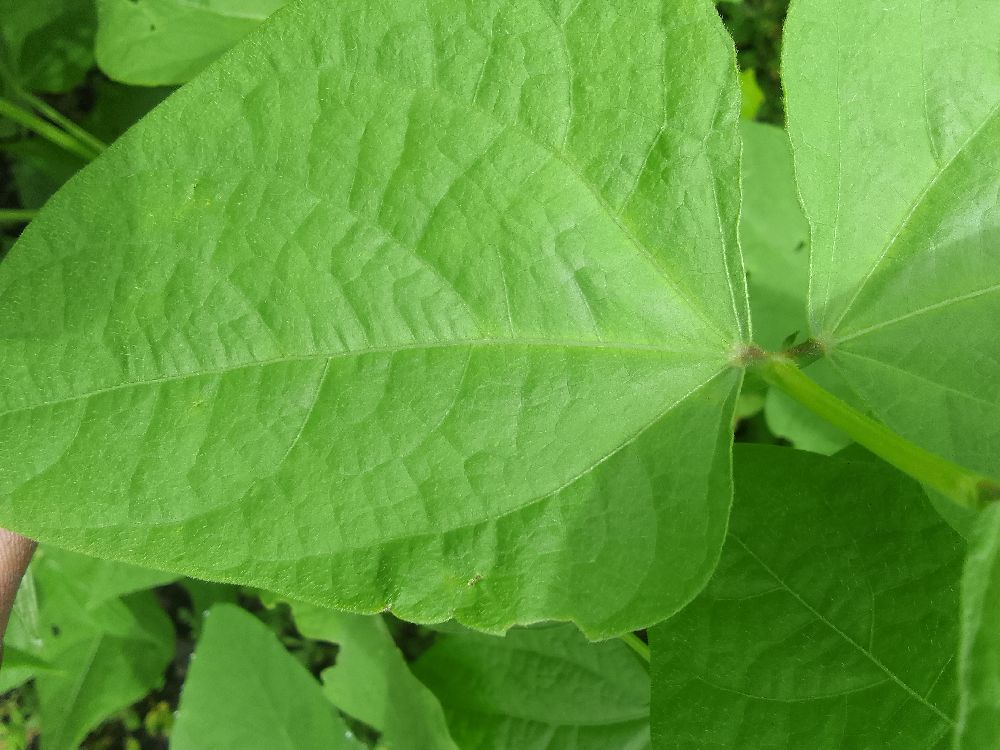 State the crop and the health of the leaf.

common bean, healthy
